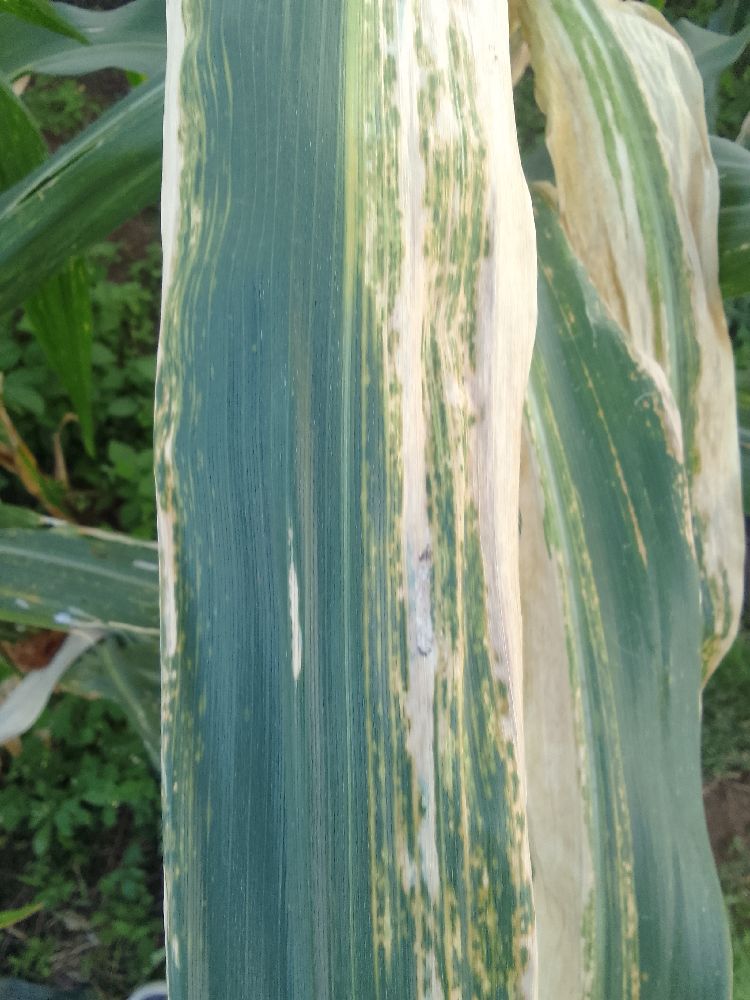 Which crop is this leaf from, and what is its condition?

maize, maize lethal necrosis
